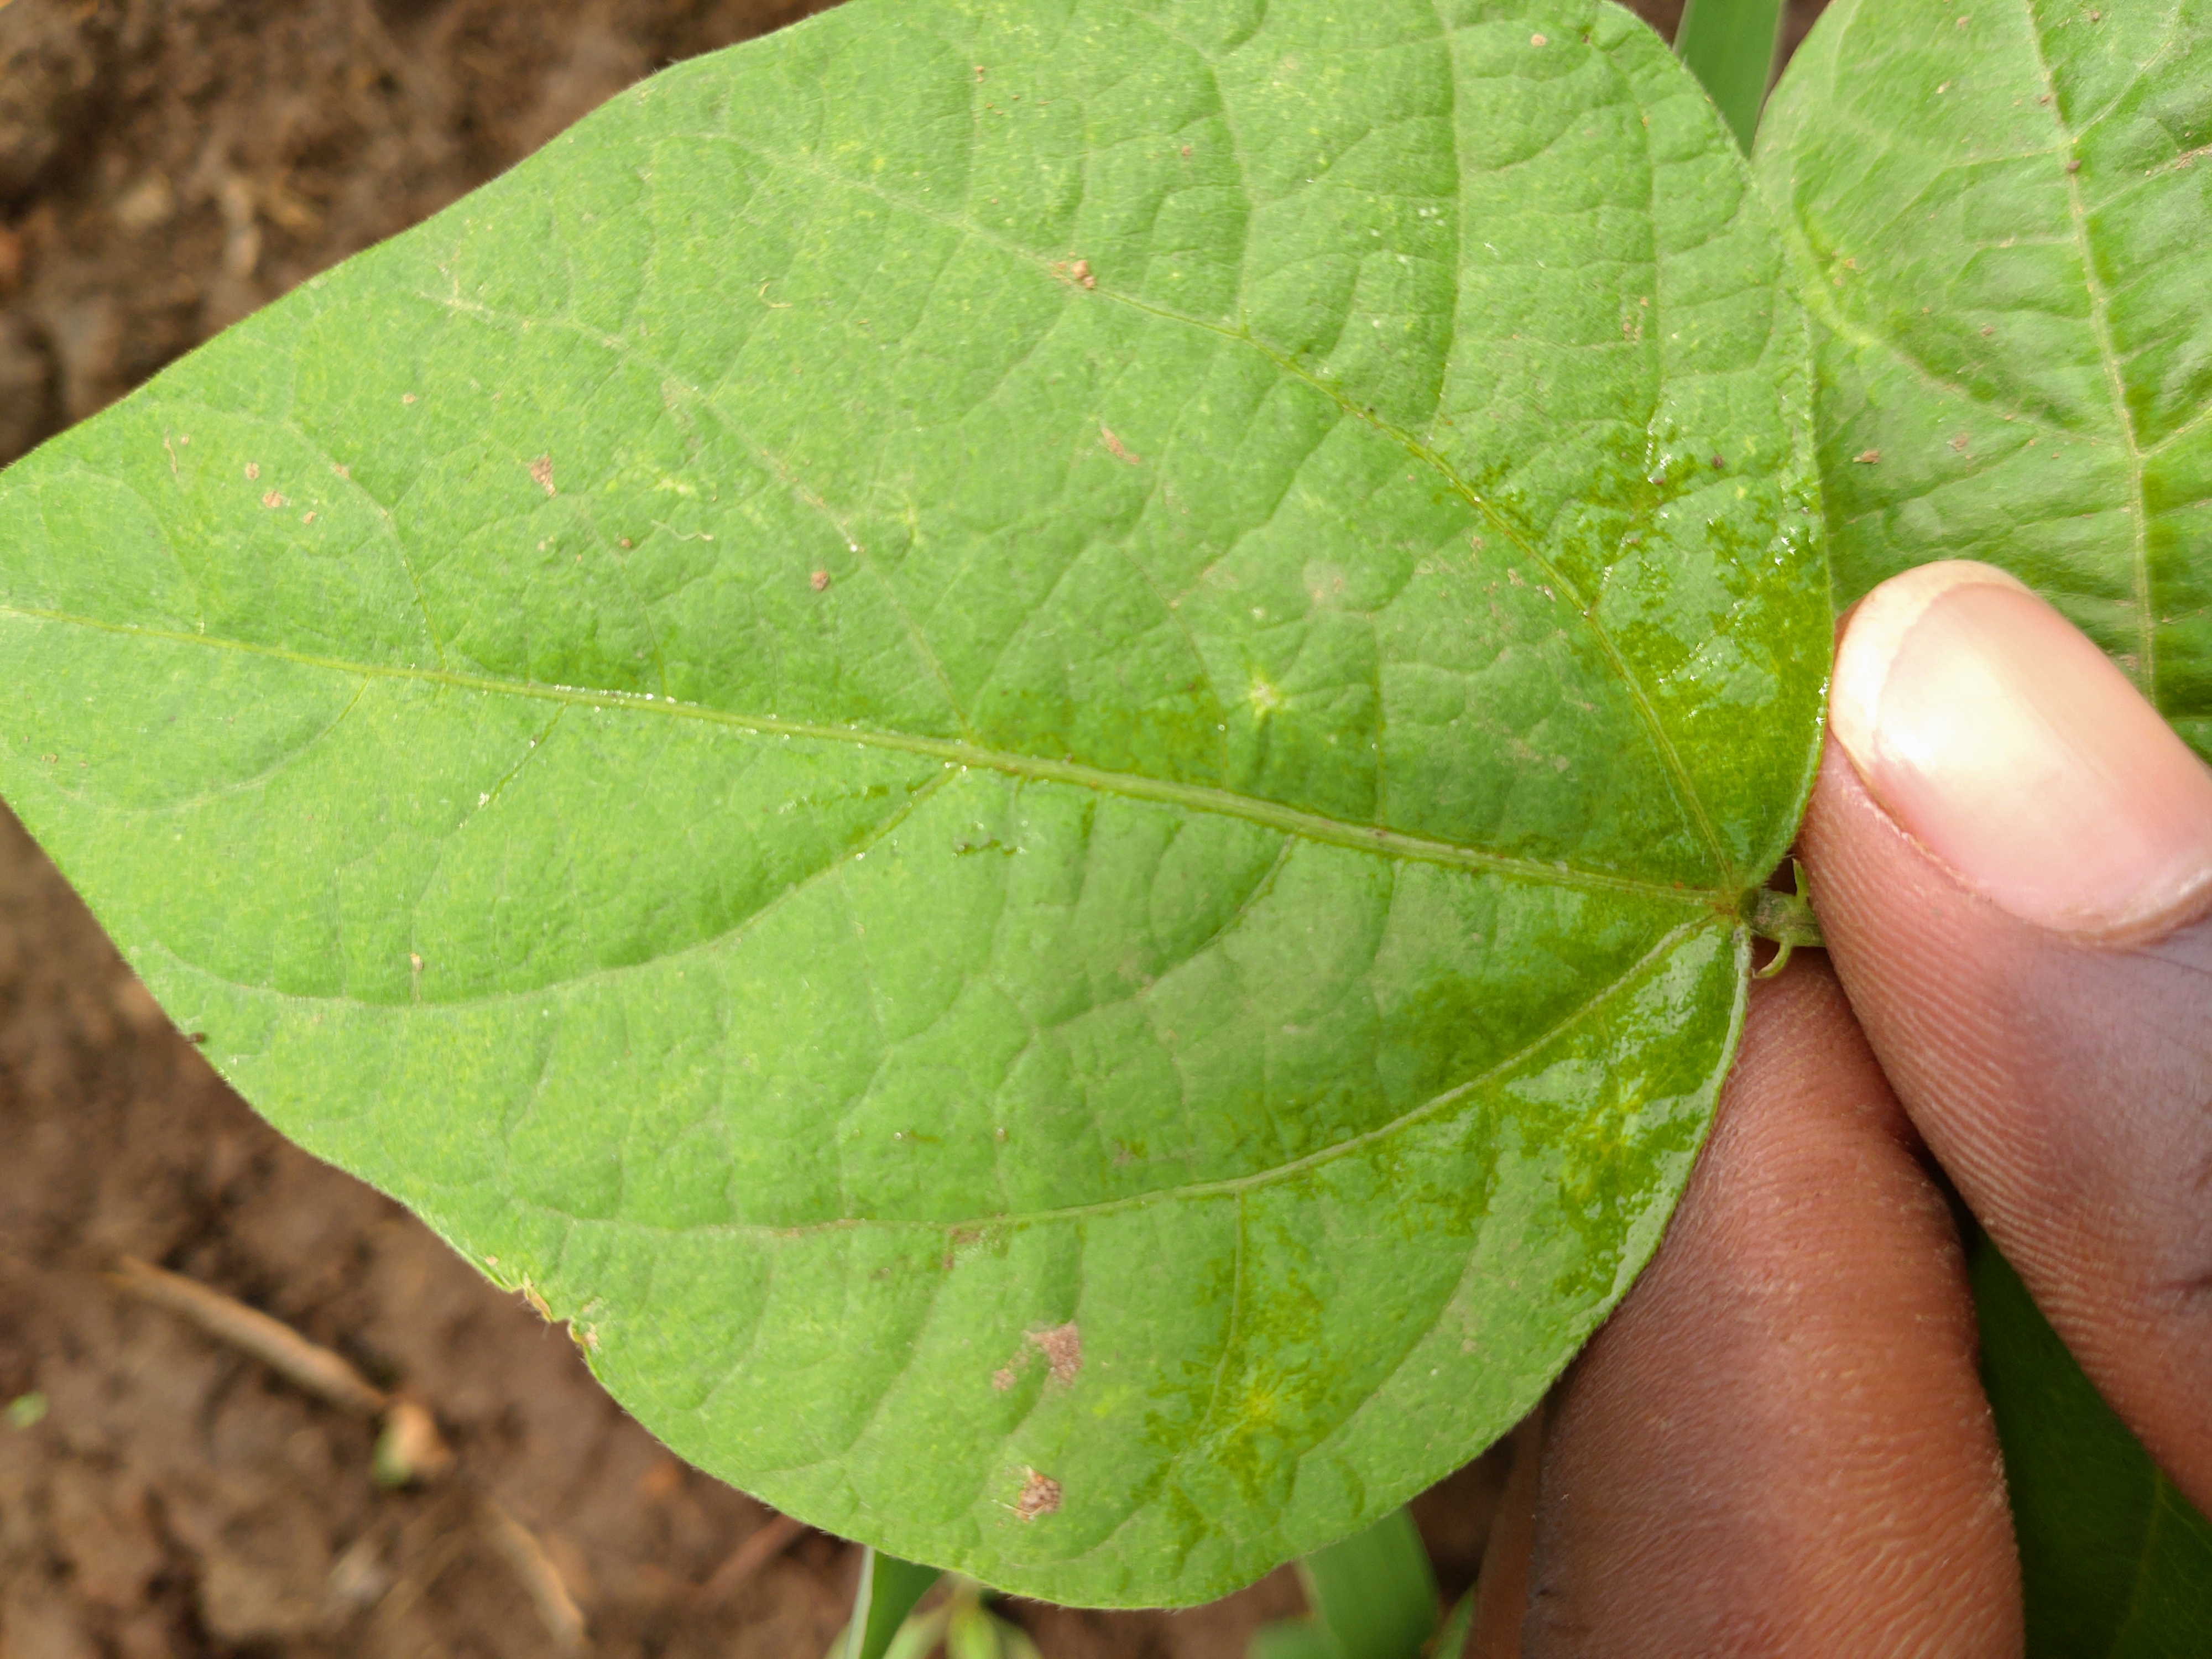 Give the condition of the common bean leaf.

healthy
